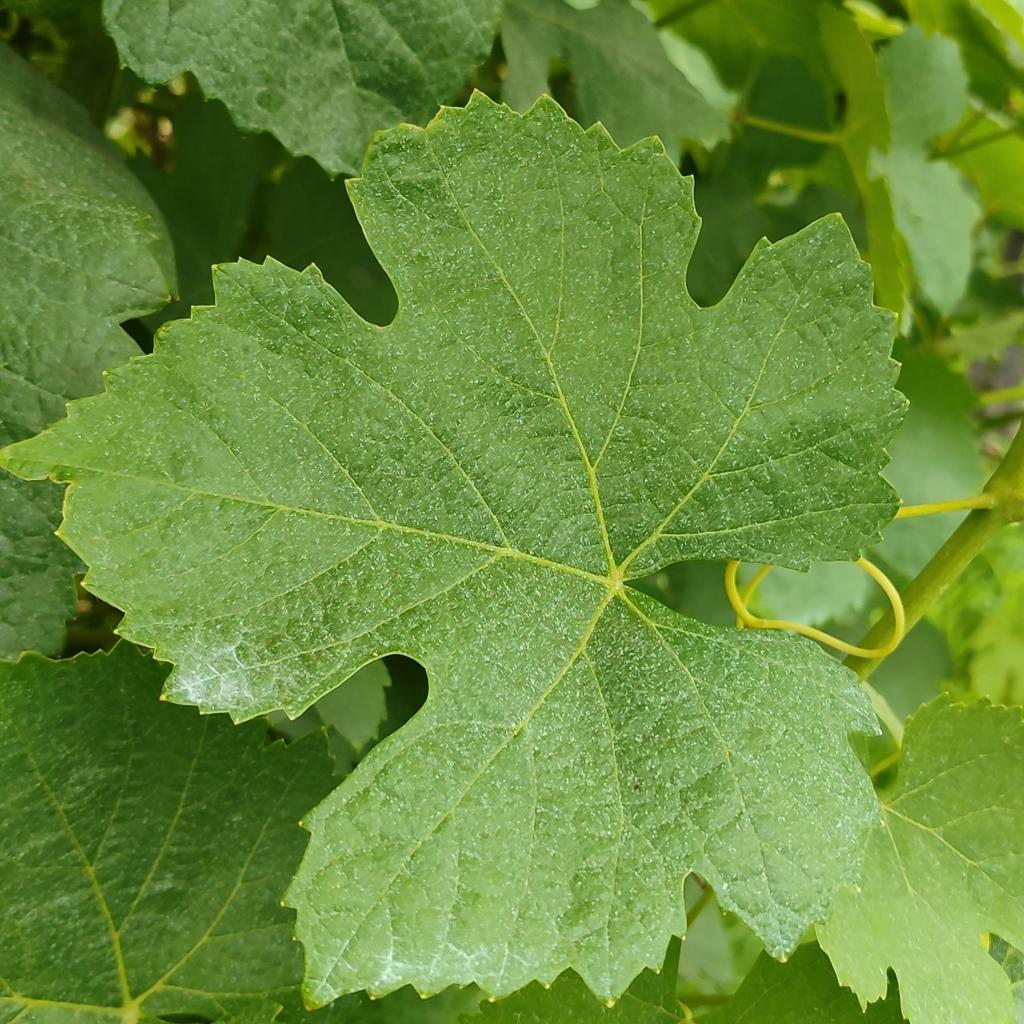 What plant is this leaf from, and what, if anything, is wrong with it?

grapevine, healthy
